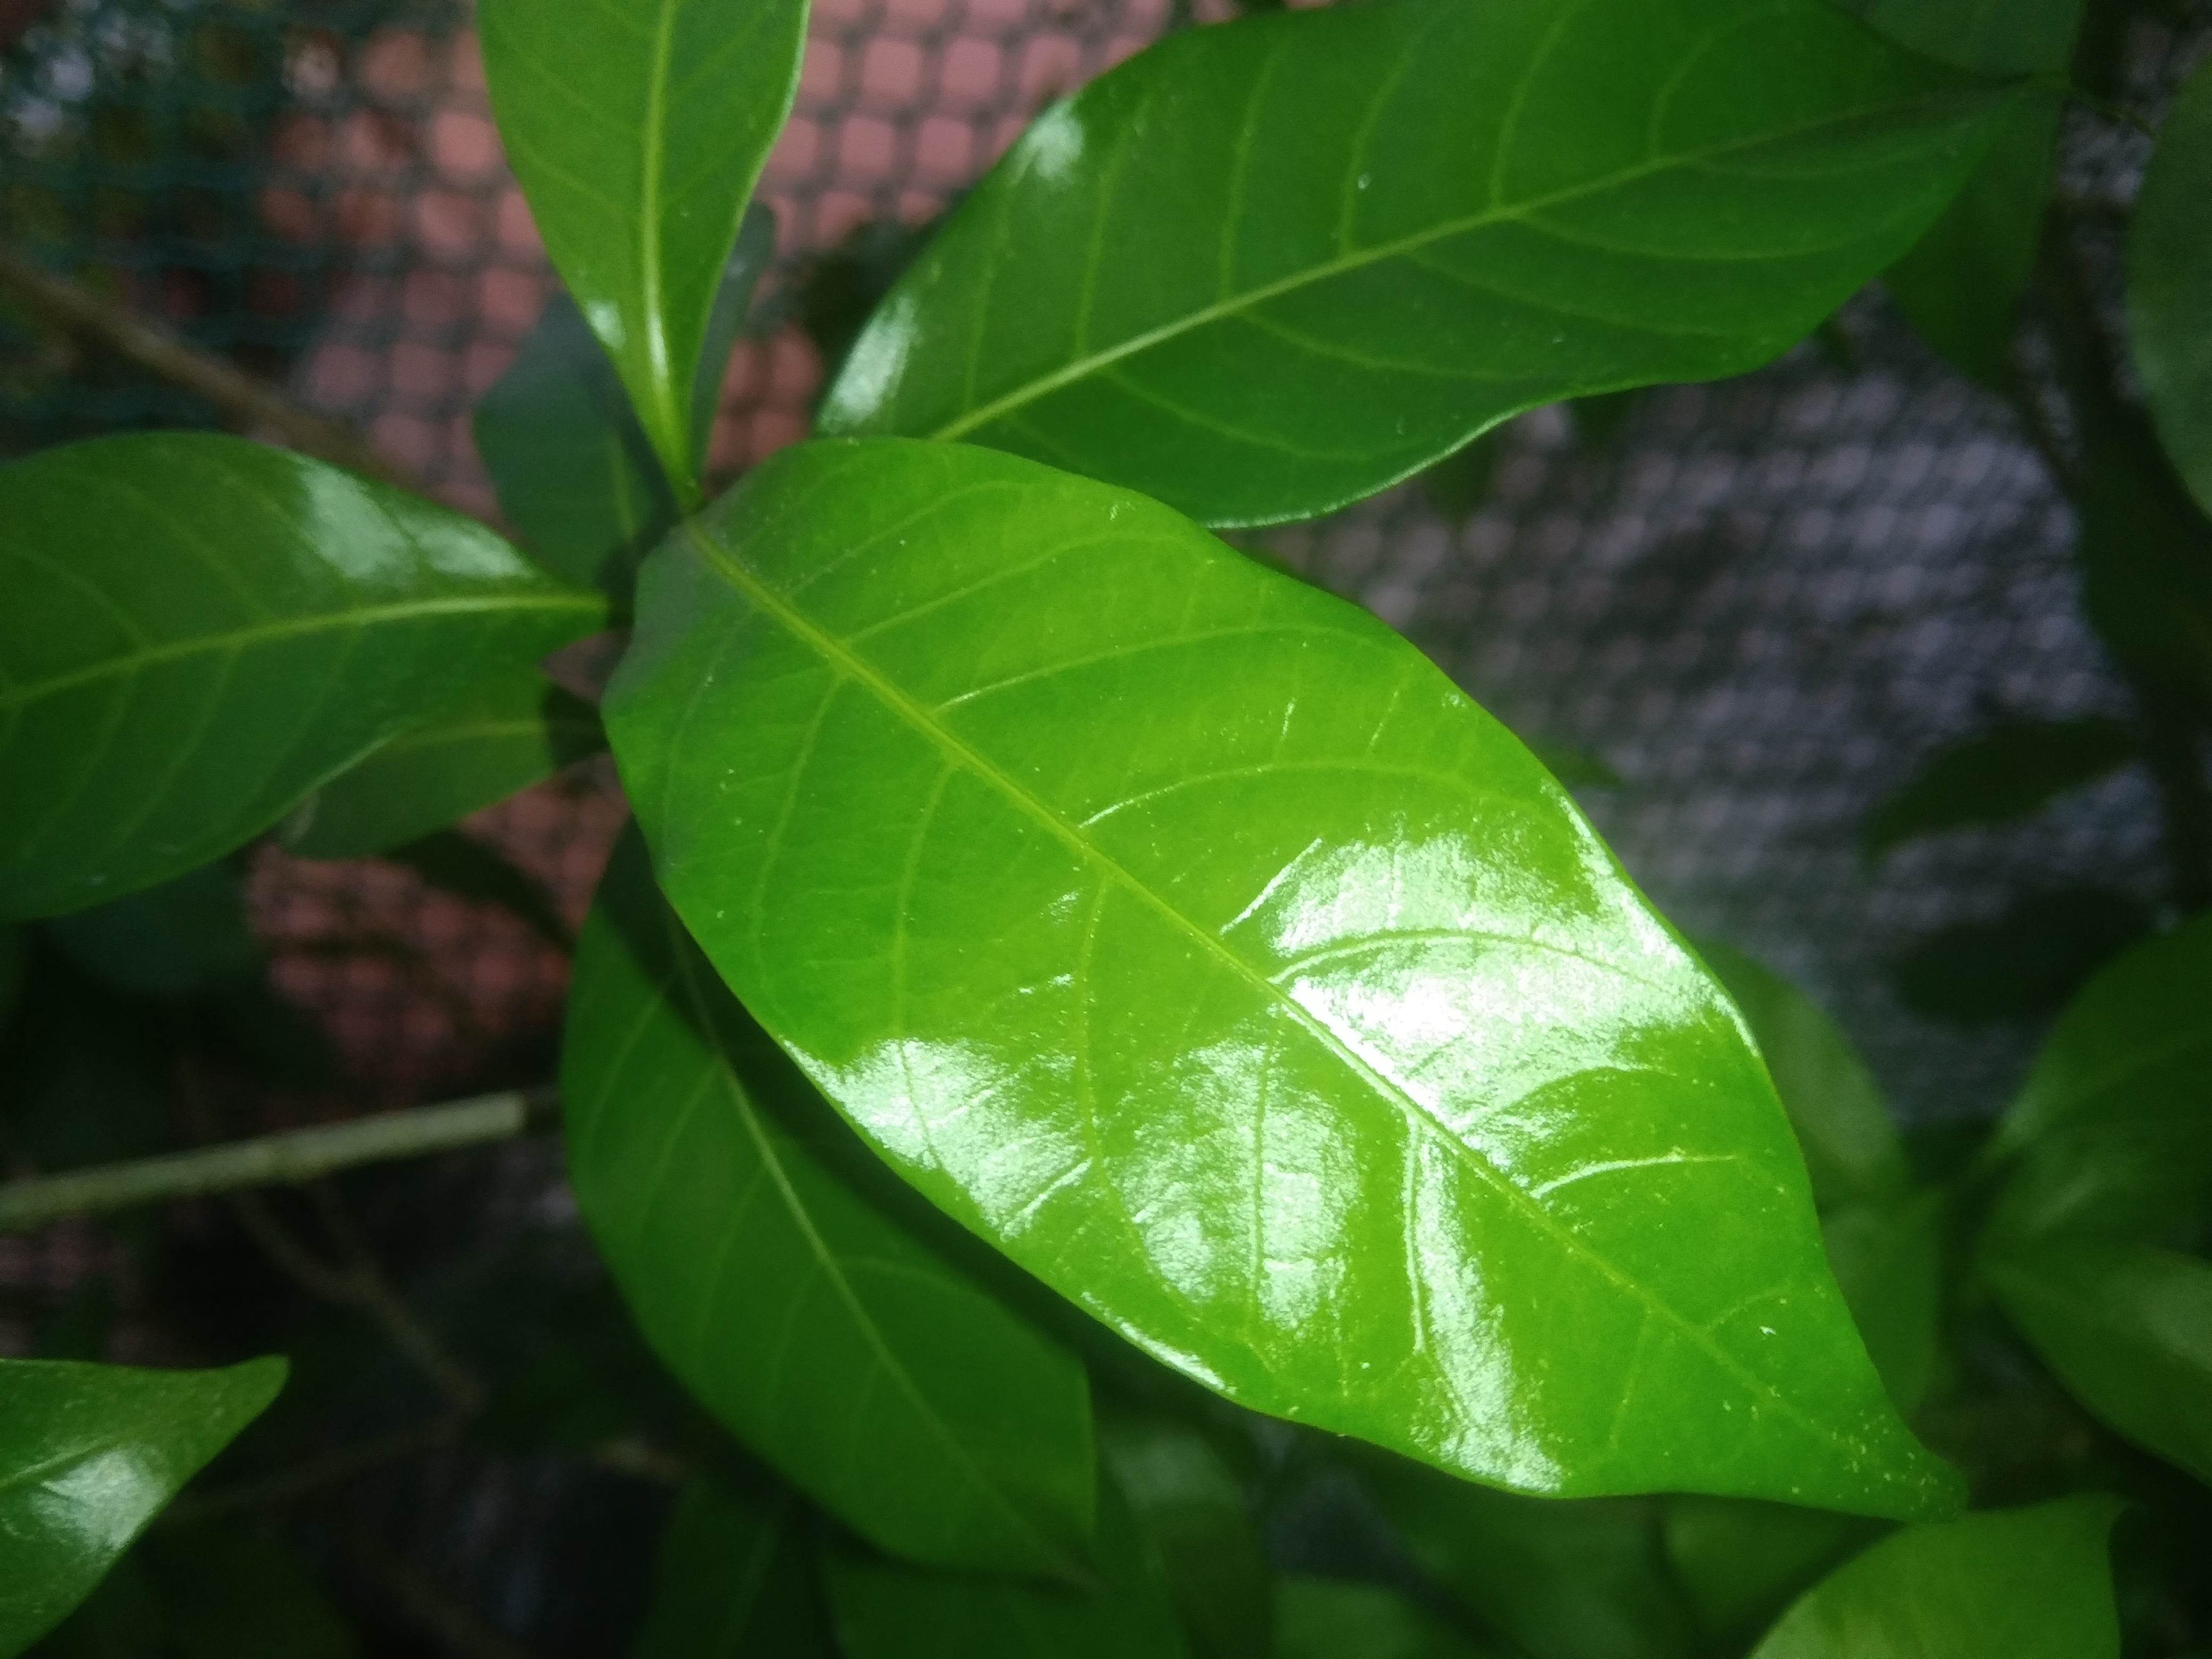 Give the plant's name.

togor
